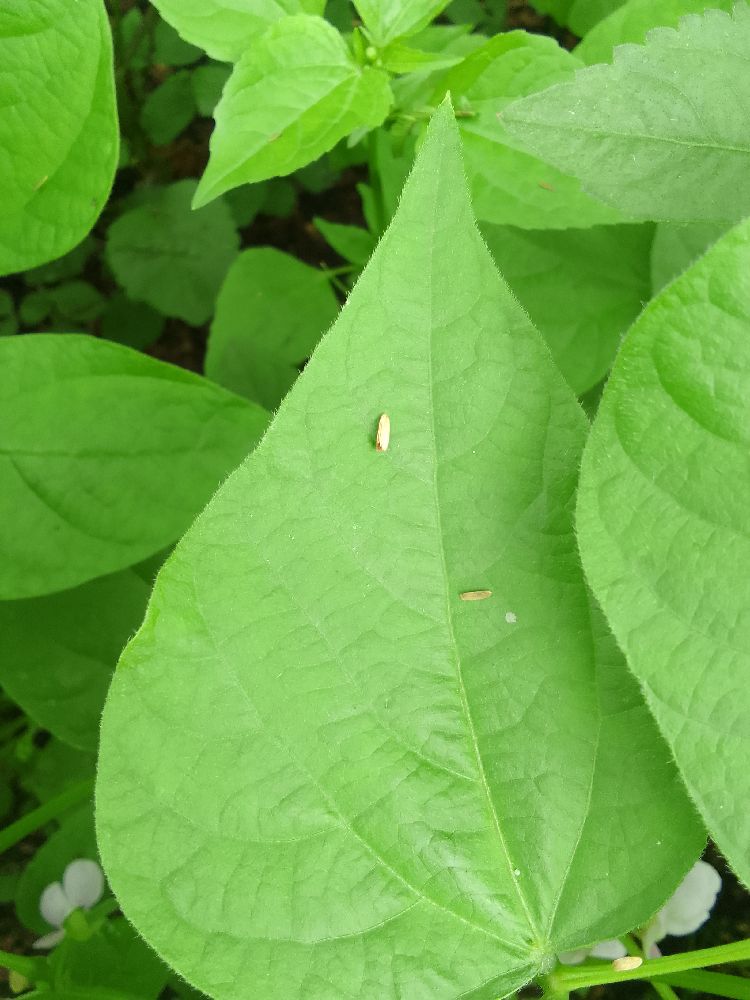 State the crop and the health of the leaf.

common bean, healthy
